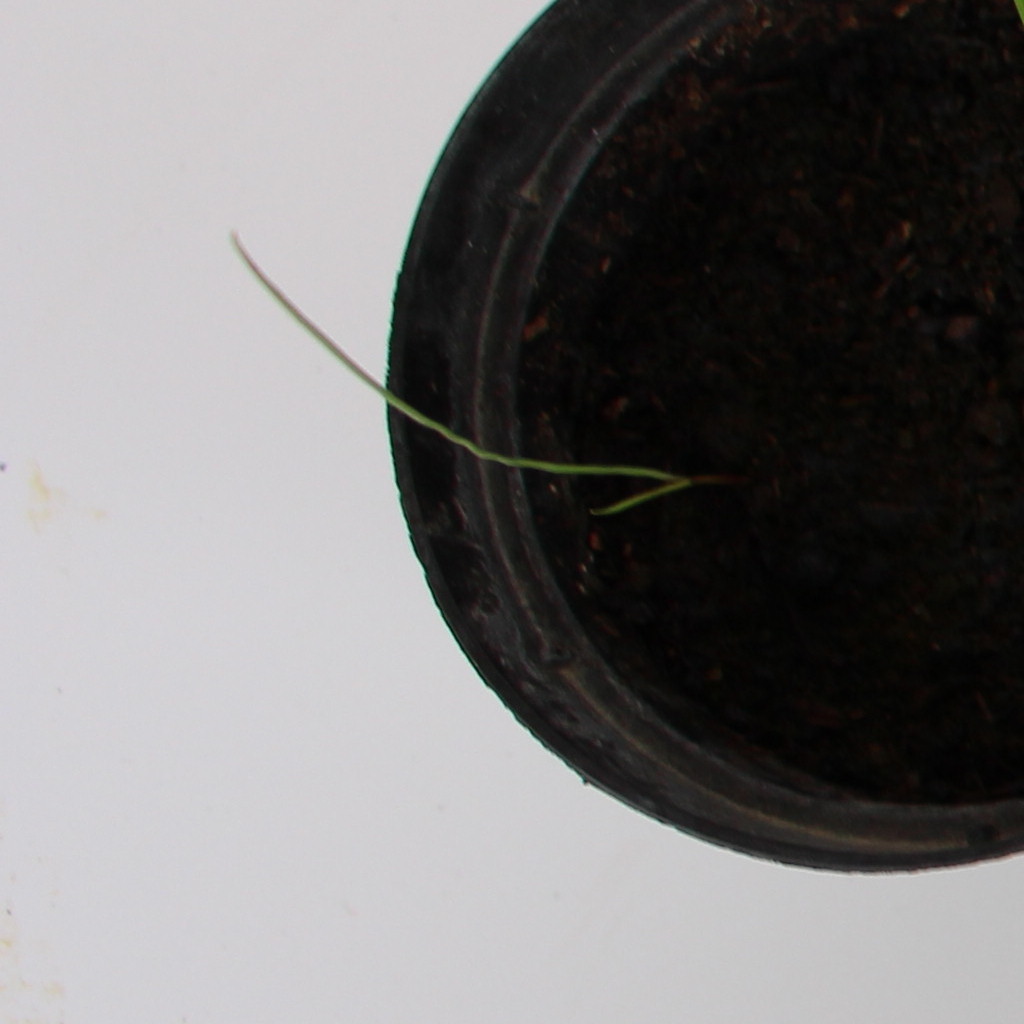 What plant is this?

Lolium multiflorum
